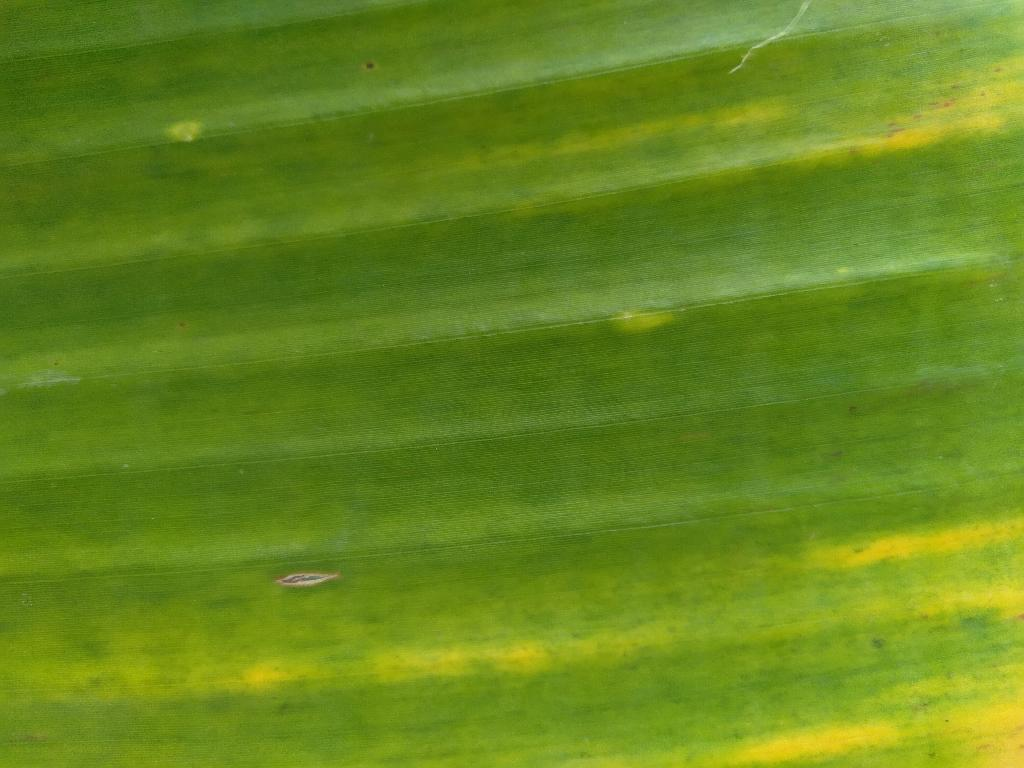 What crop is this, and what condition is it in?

banana, fusarium wilt race 1
